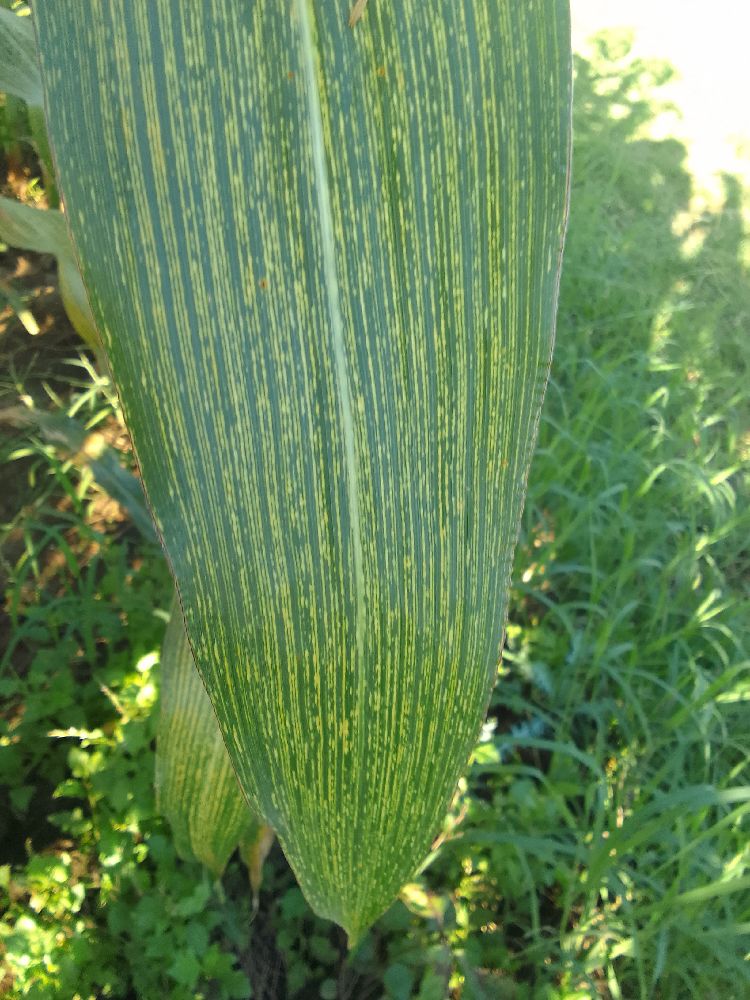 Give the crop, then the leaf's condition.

maize, maize streak virus
